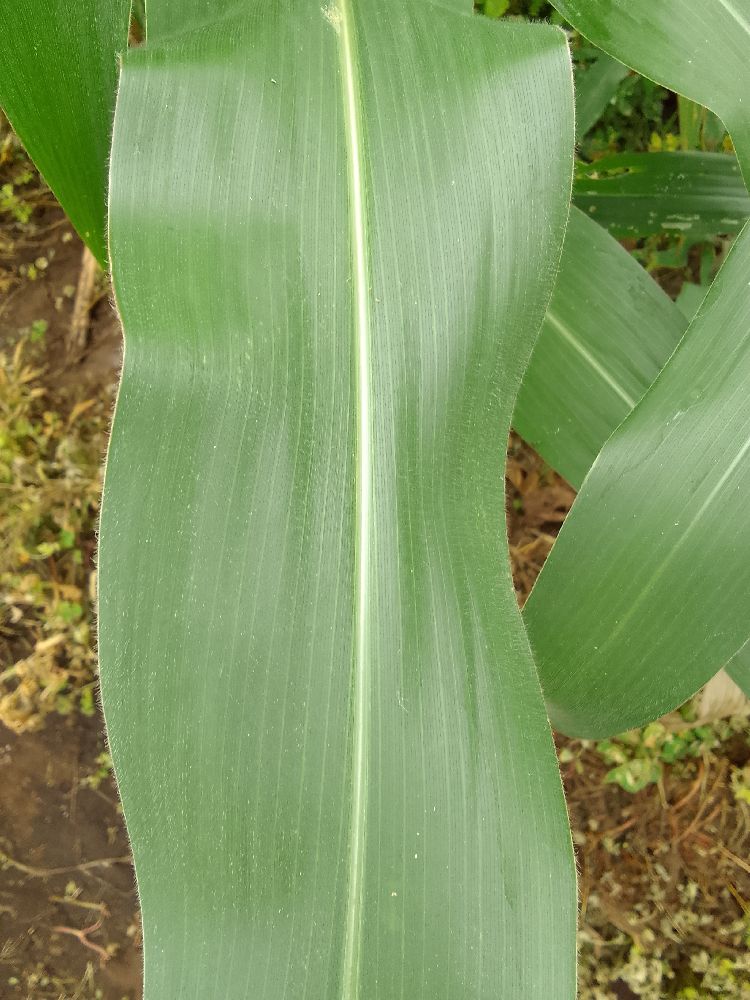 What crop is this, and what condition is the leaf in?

maize, healthy
